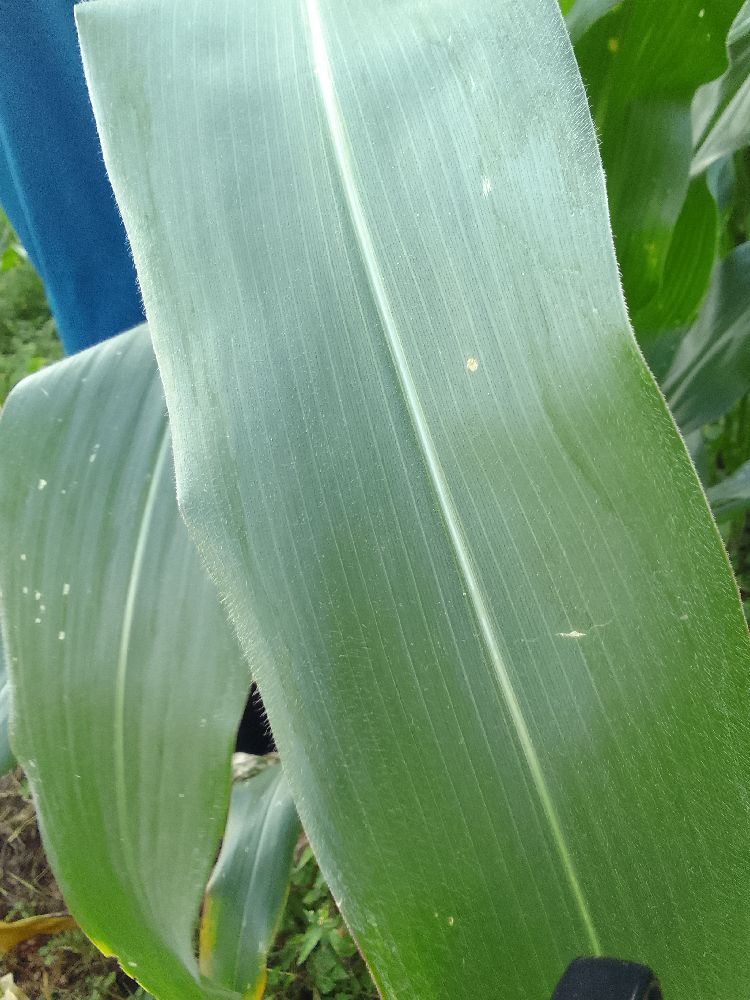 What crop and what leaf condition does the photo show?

maize, healthy
